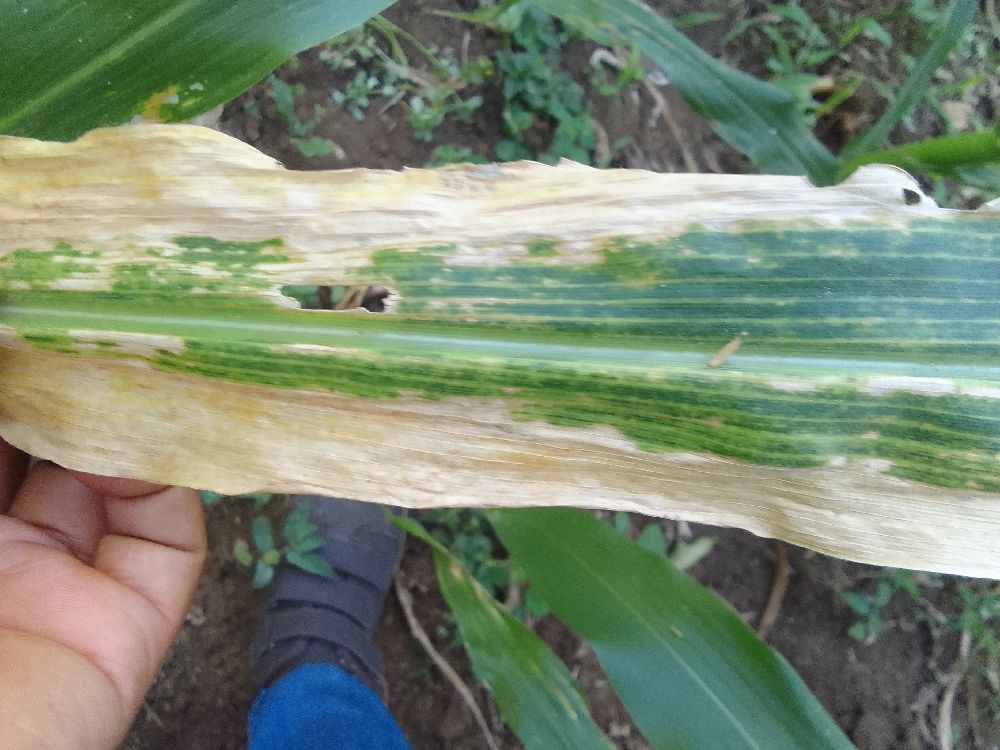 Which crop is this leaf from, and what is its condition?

maize, maize lethal necrosis
